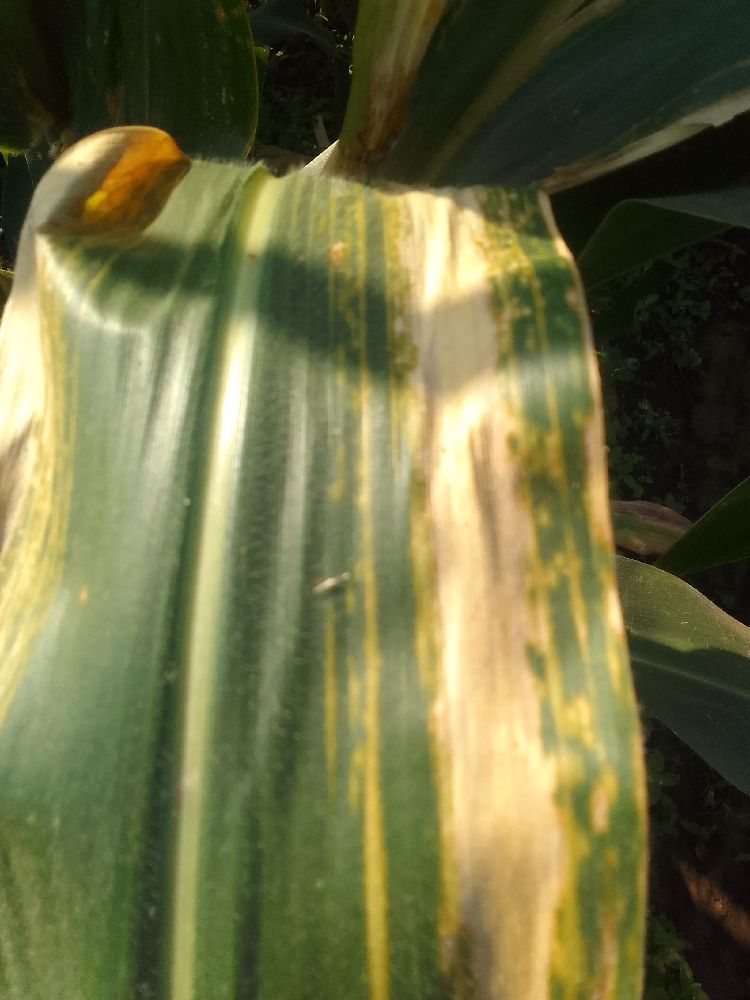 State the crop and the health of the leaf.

maize, maize lethal necrosis
